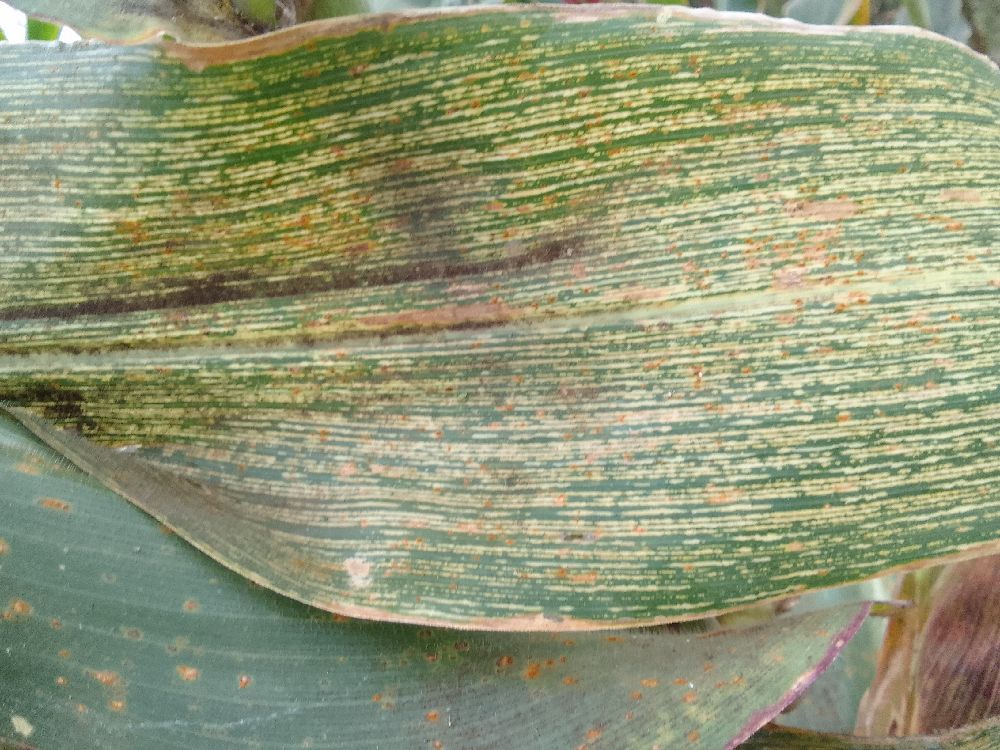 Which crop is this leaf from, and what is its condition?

maize, maize streak virus
